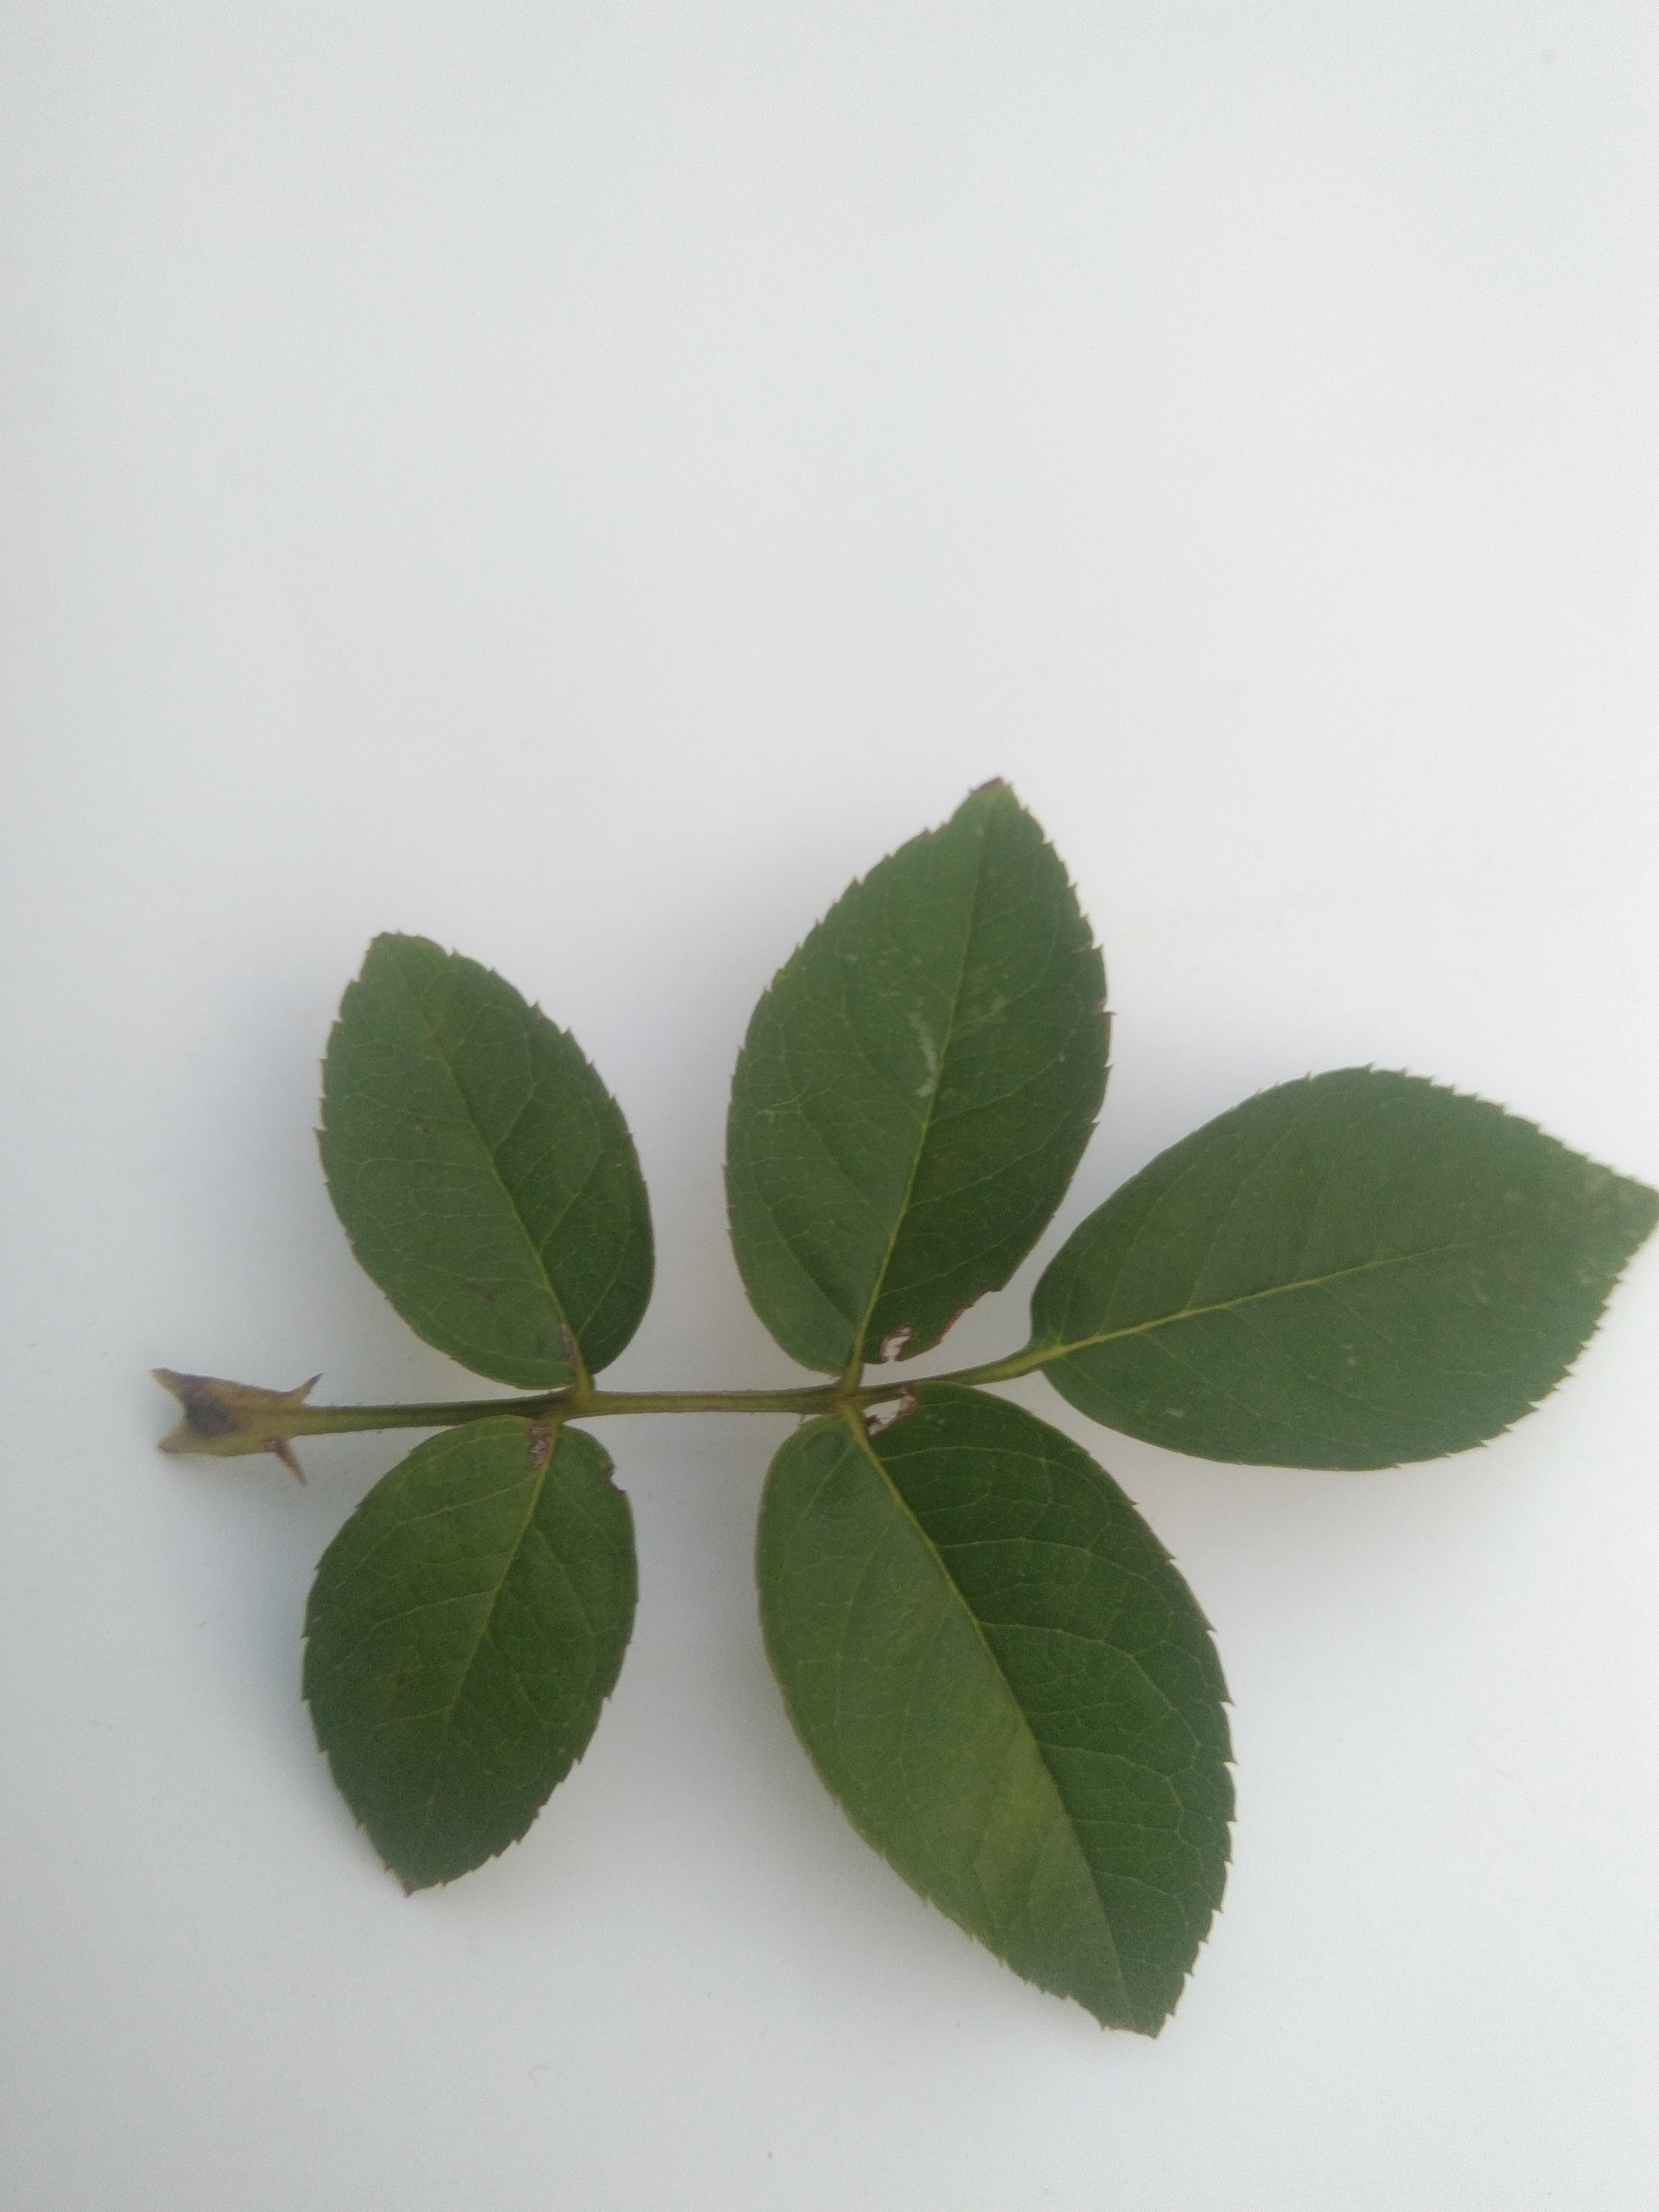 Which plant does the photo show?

rose
